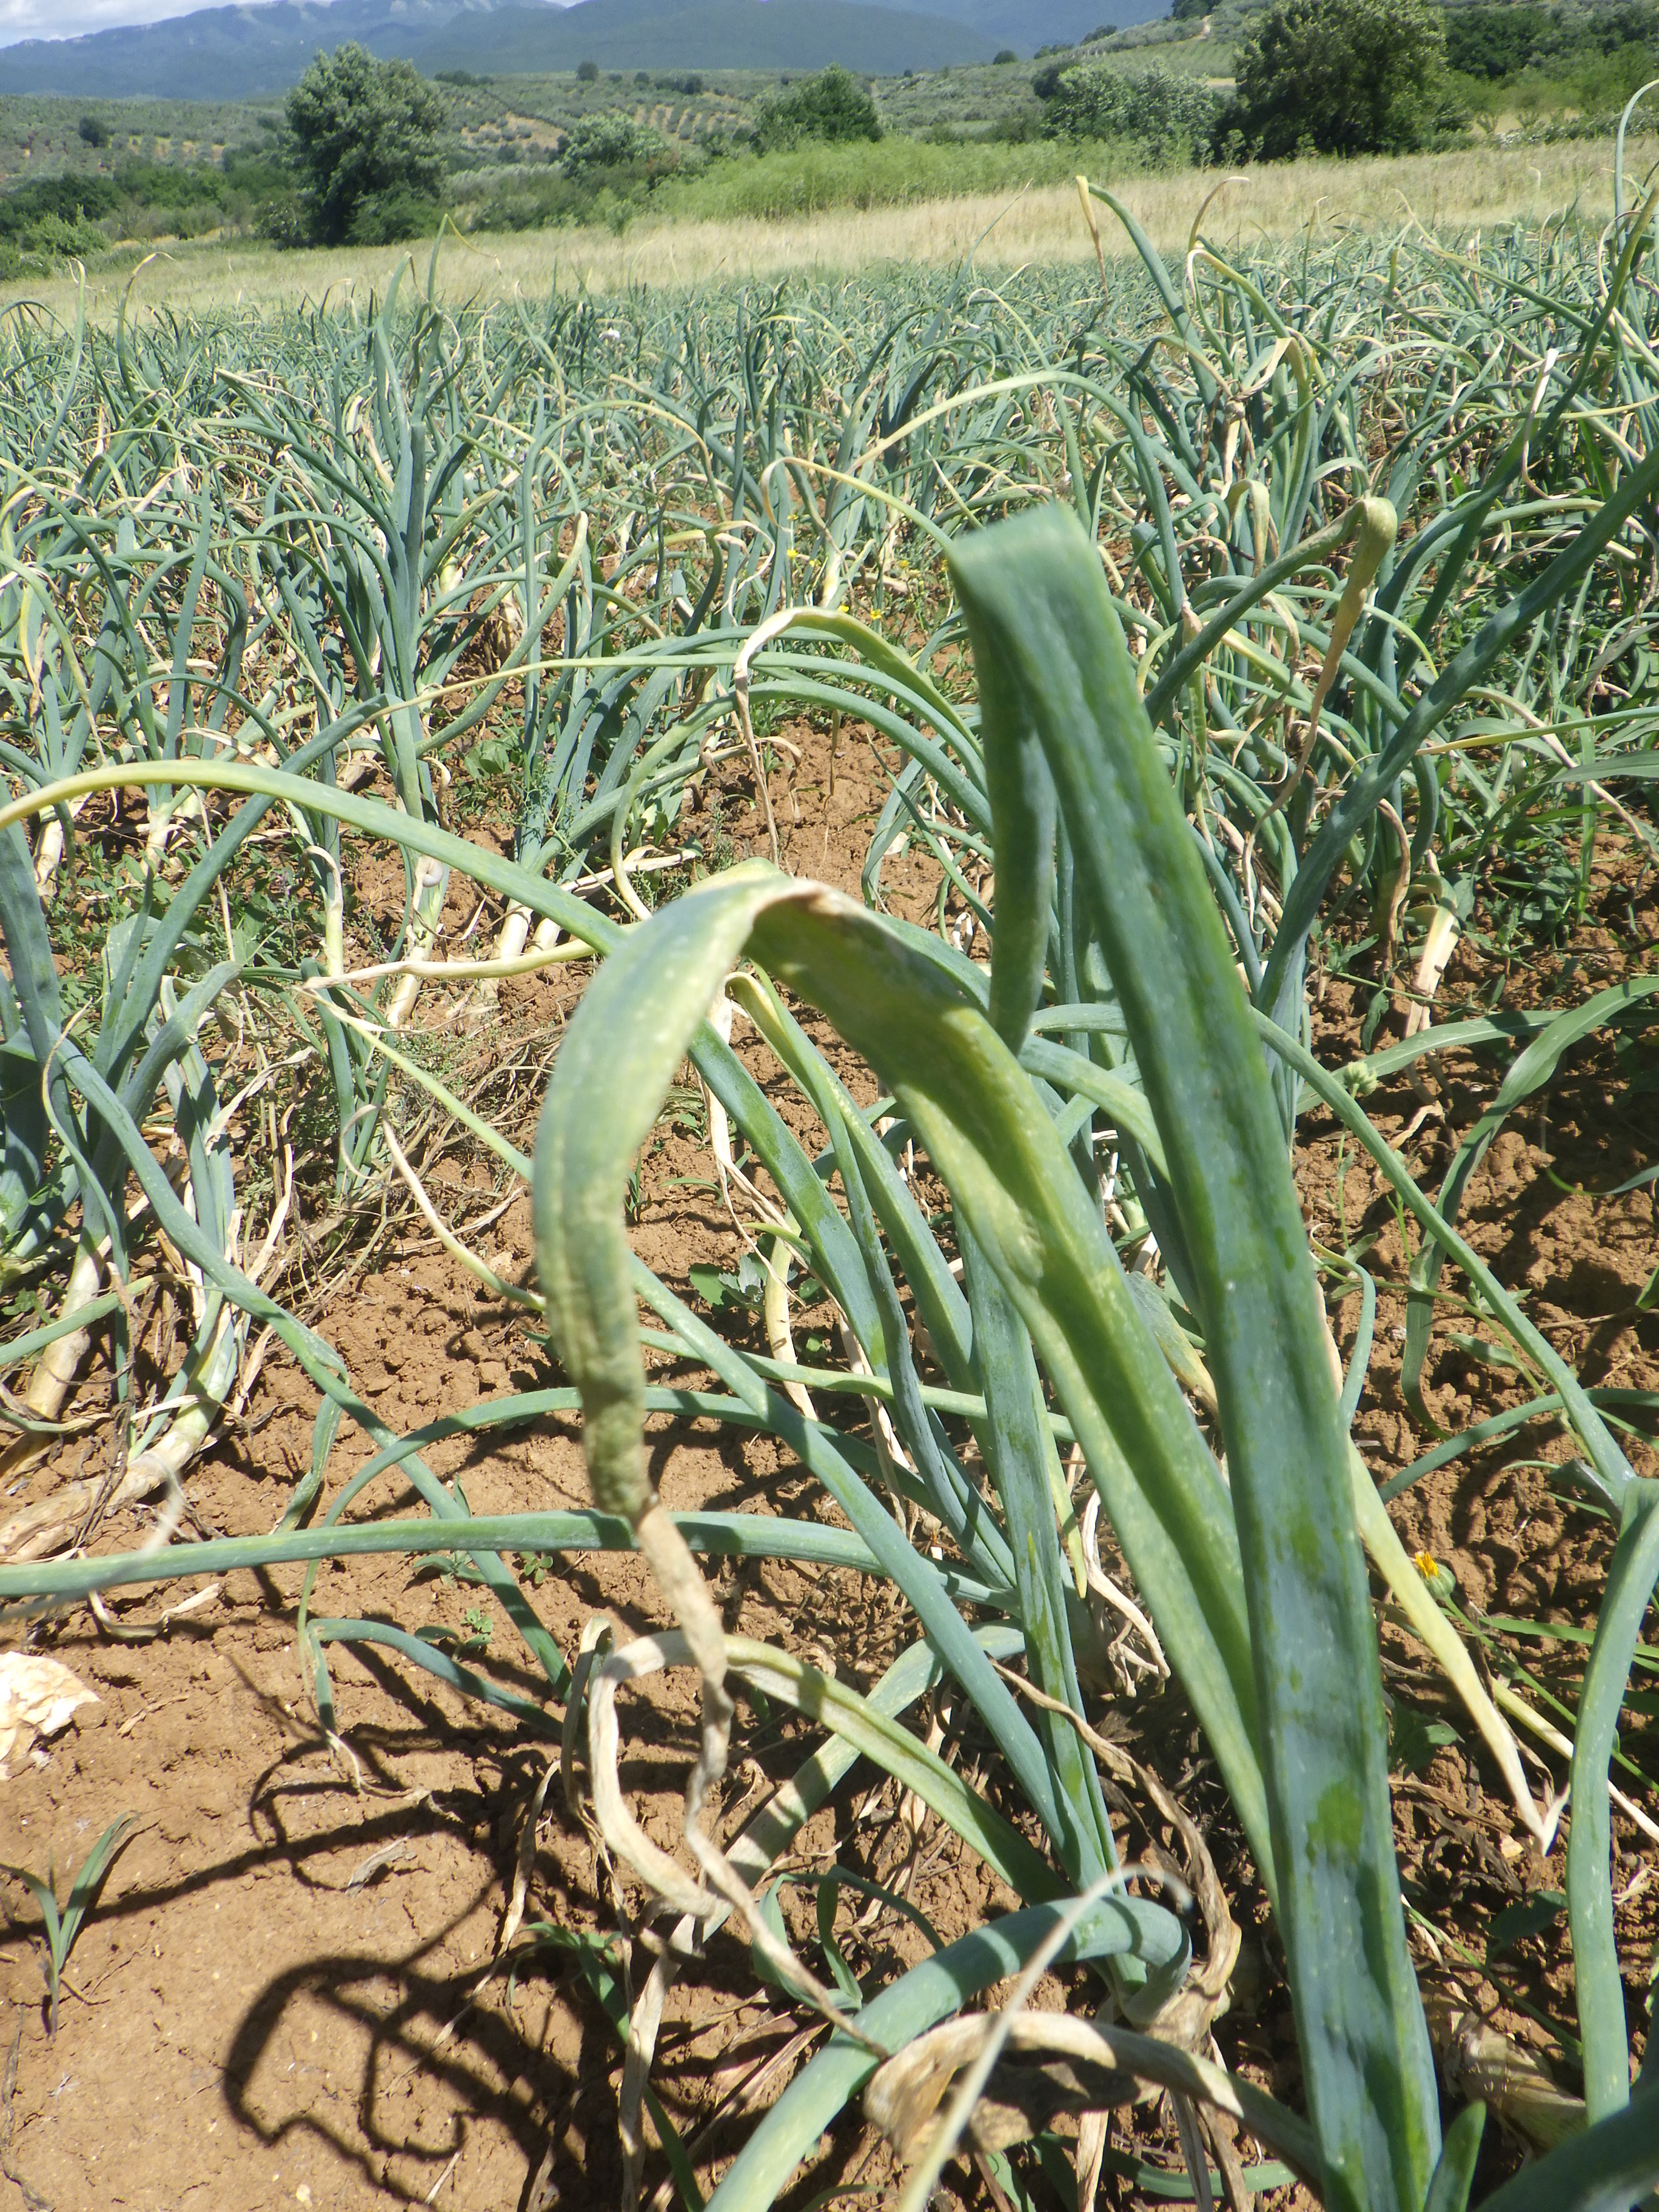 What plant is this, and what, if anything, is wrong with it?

onion, downy mildew, weeds
